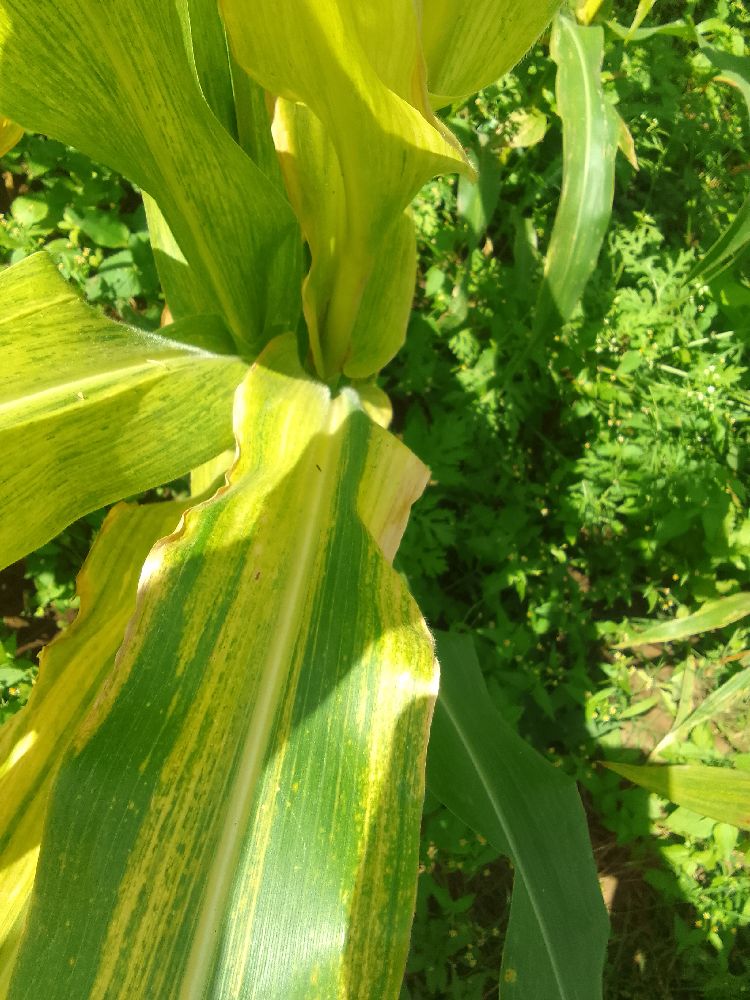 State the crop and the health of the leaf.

maize, maize lethal necrosis
